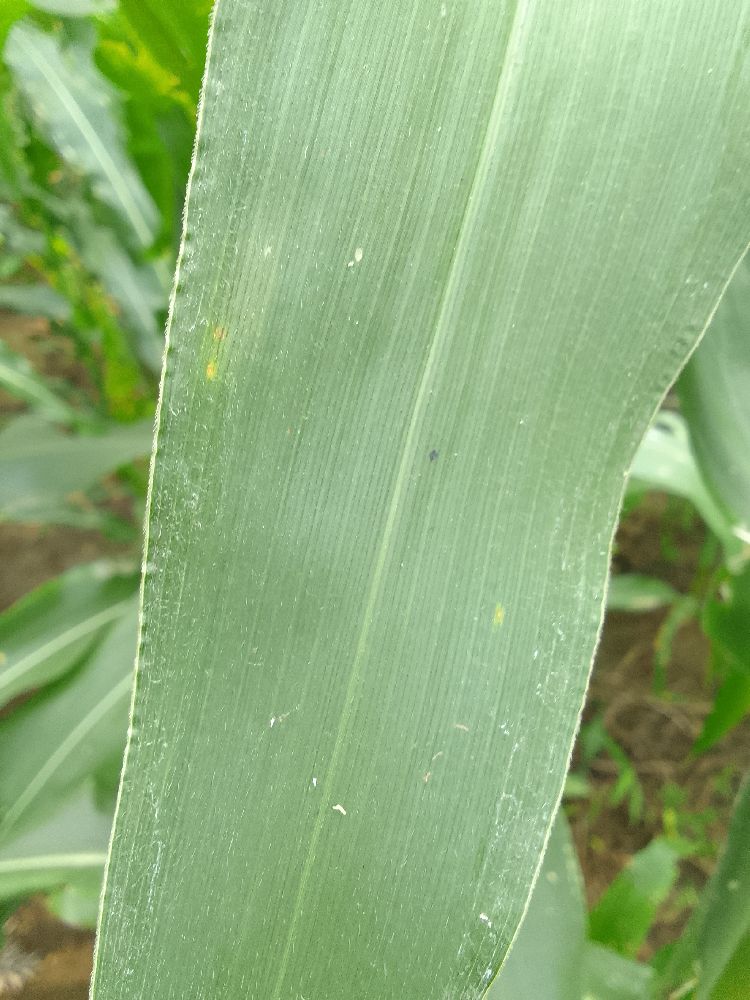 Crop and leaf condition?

maize, healthy
